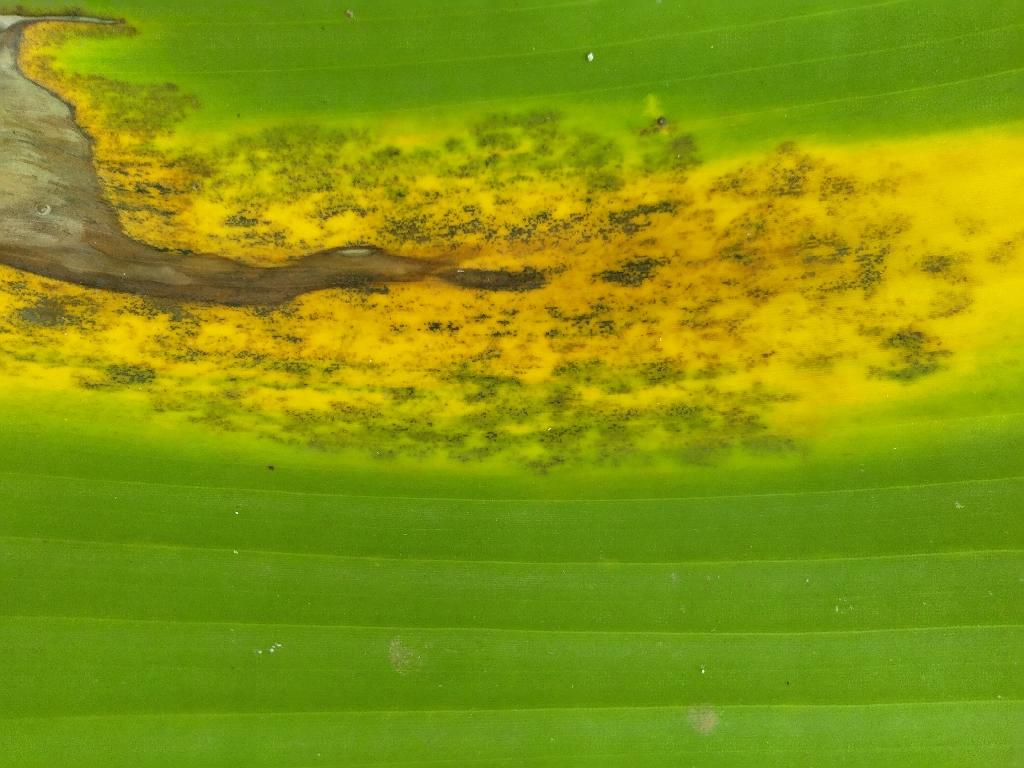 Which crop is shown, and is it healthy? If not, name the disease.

banana, black sigatoka
